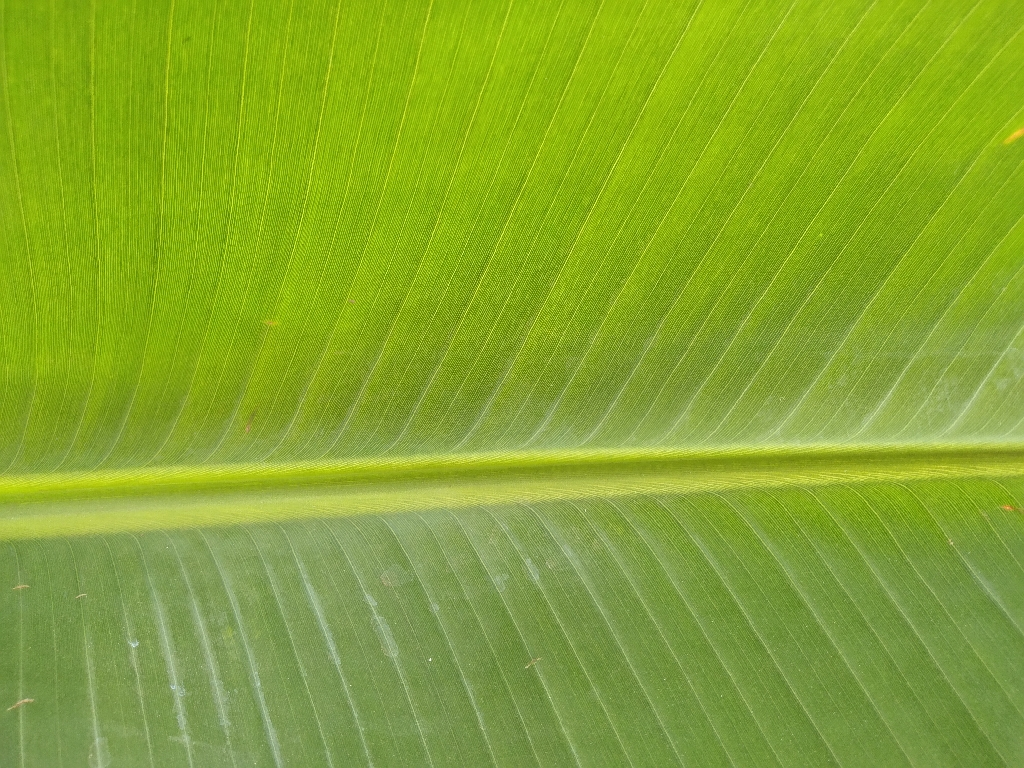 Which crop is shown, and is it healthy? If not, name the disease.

banana, healthy
